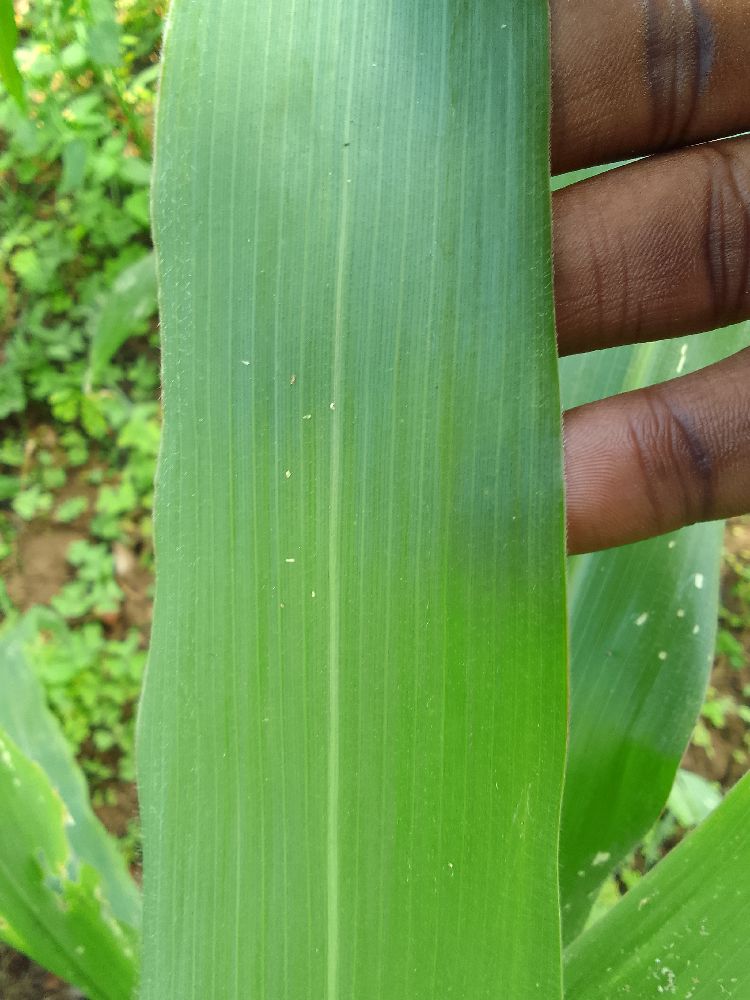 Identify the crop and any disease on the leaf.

maize, healthy
